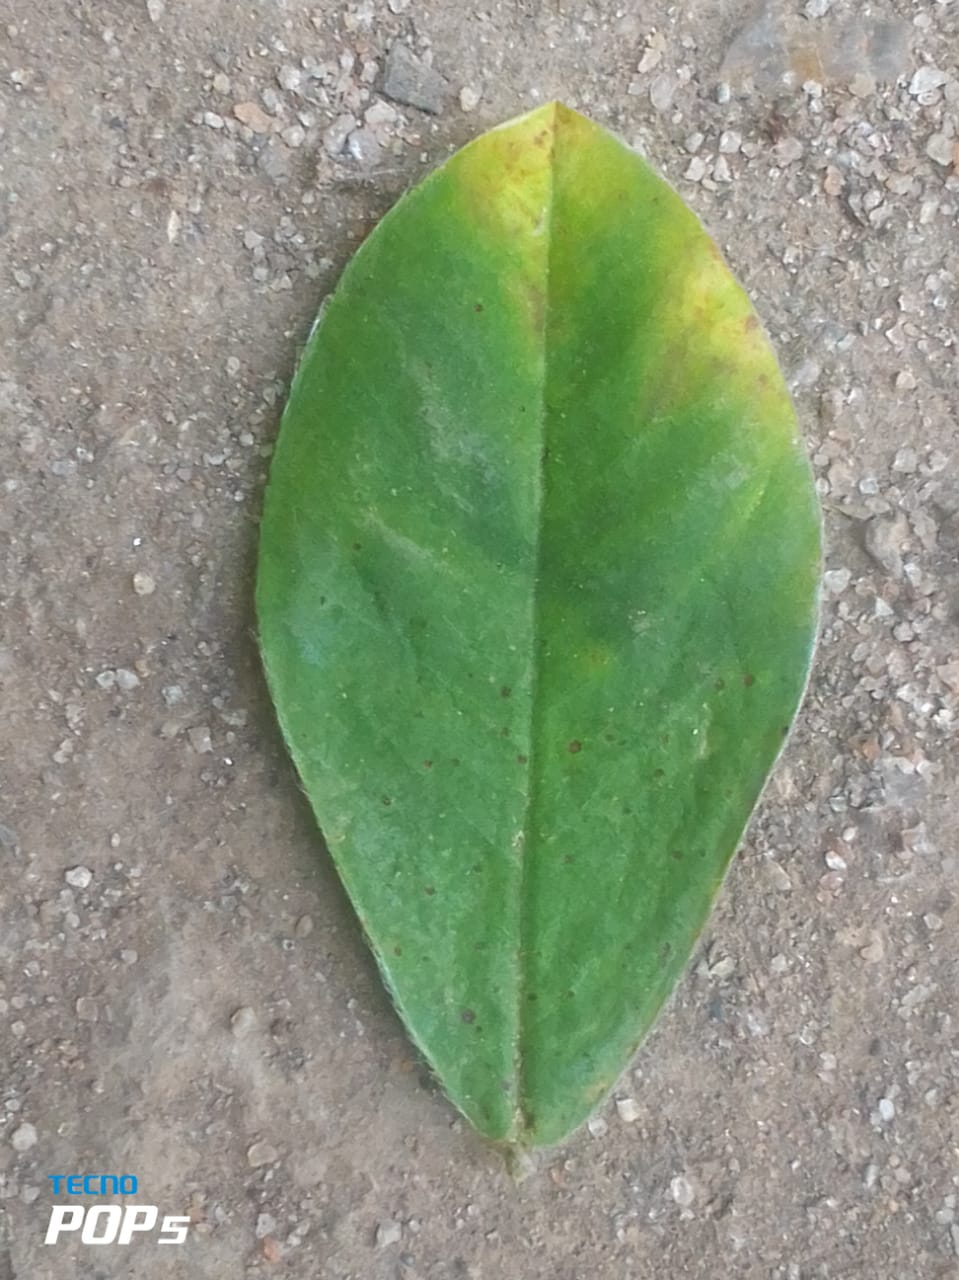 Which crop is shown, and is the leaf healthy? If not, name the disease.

peanut, groundnut rosette virus
